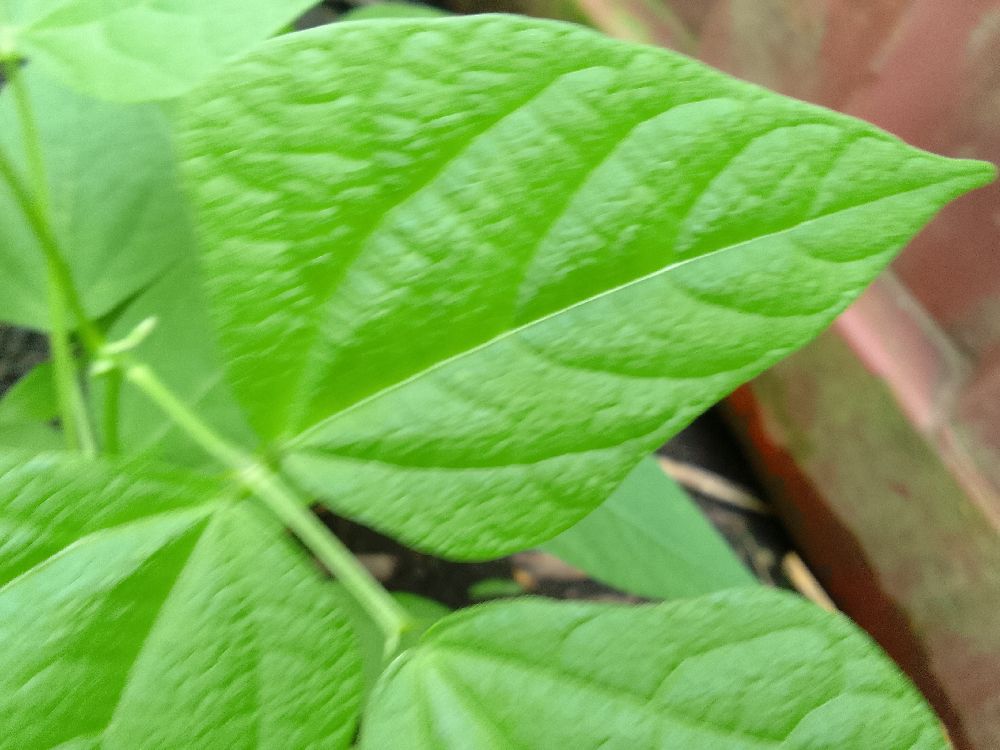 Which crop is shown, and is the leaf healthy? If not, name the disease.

common bean, healthy
